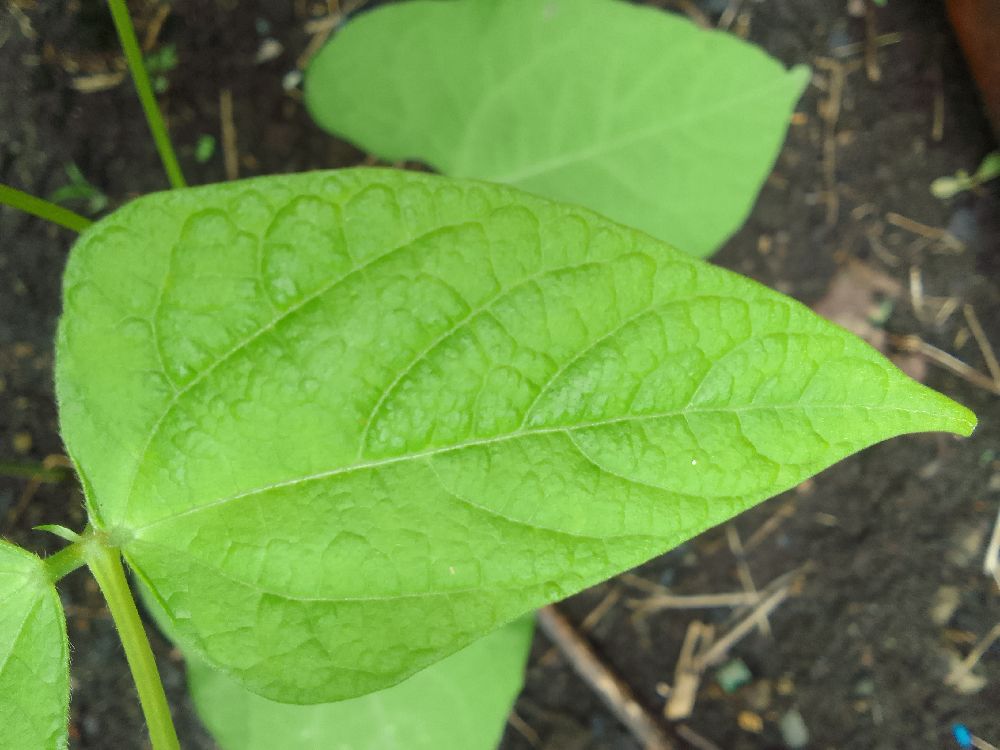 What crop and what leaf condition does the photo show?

common bean, healthy
